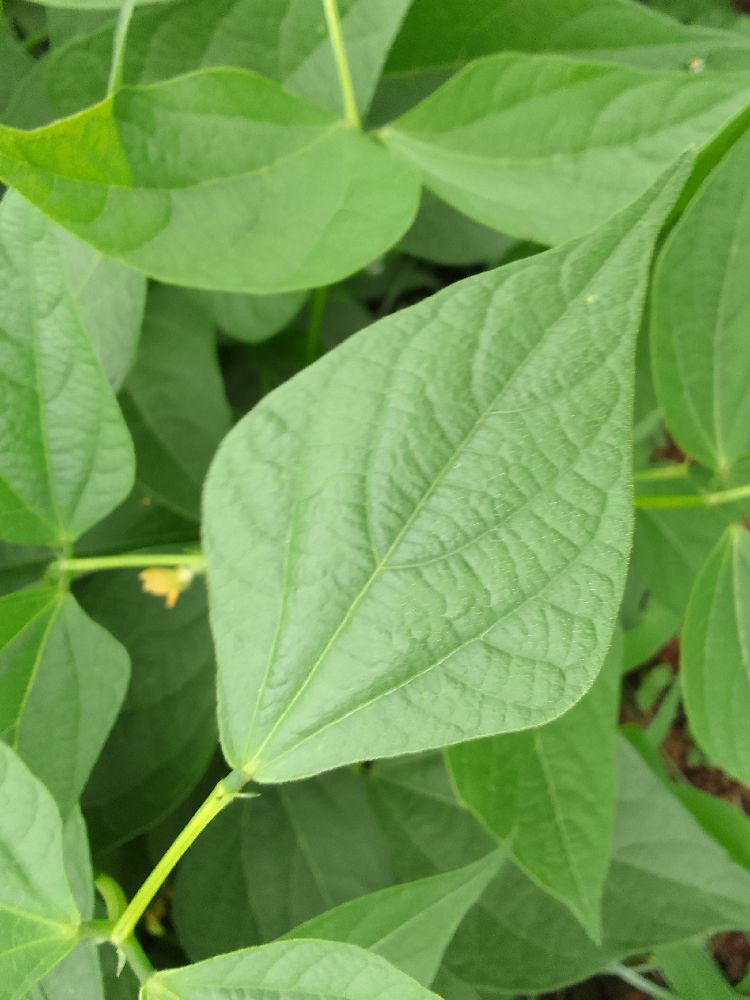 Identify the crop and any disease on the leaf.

common bean, healthy
